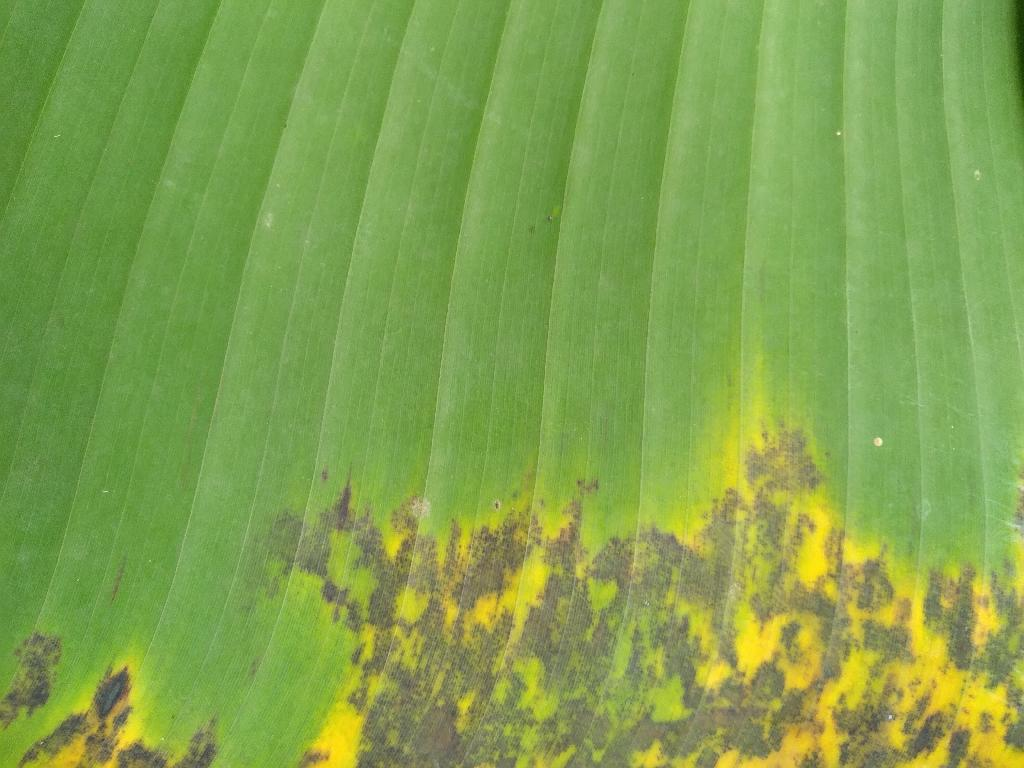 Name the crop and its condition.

banana, black sigatoka
